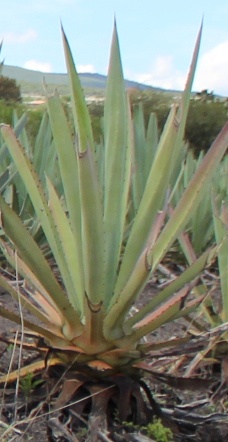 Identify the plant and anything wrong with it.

agave, sick
